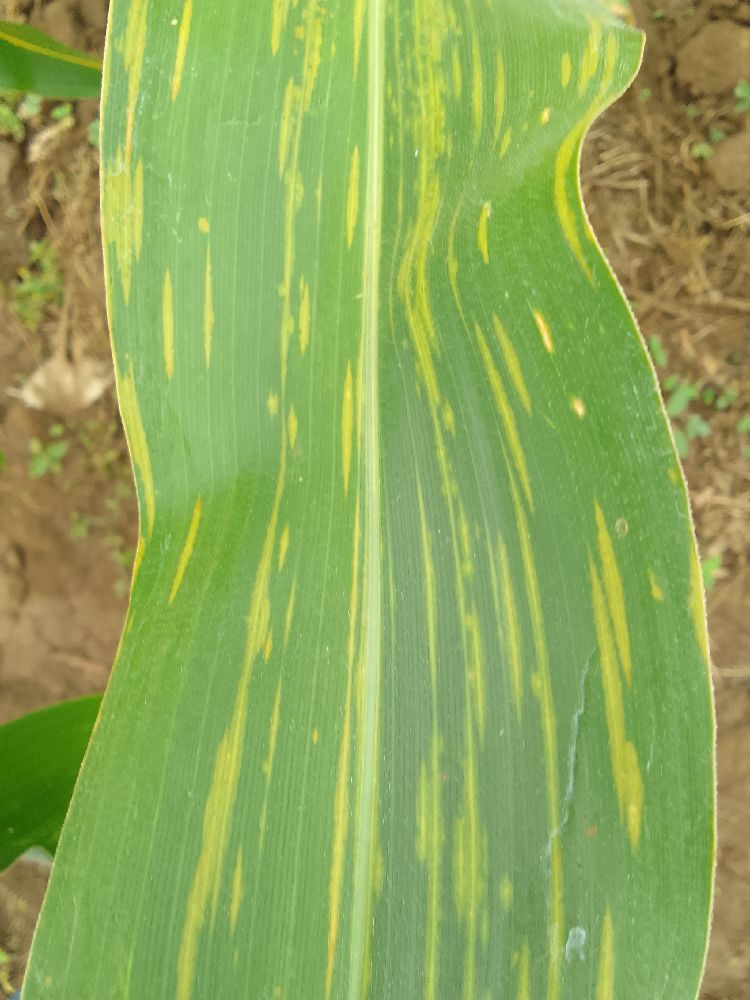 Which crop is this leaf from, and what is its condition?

maize, maize lethal necrosis
